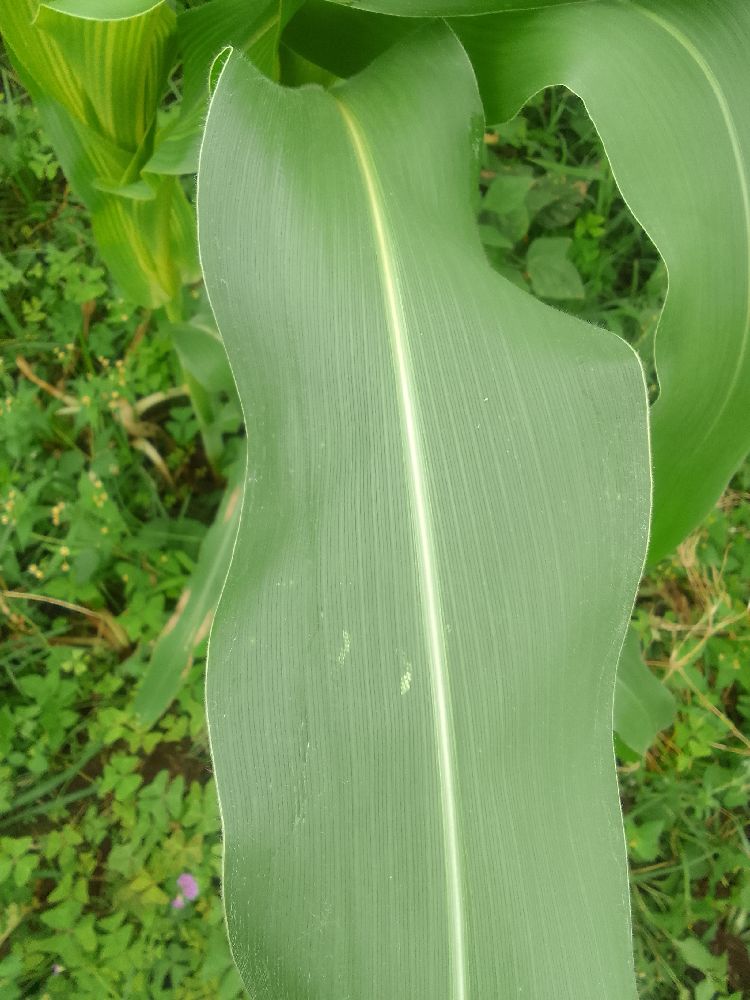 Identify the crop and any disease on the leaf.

maize, healthy
